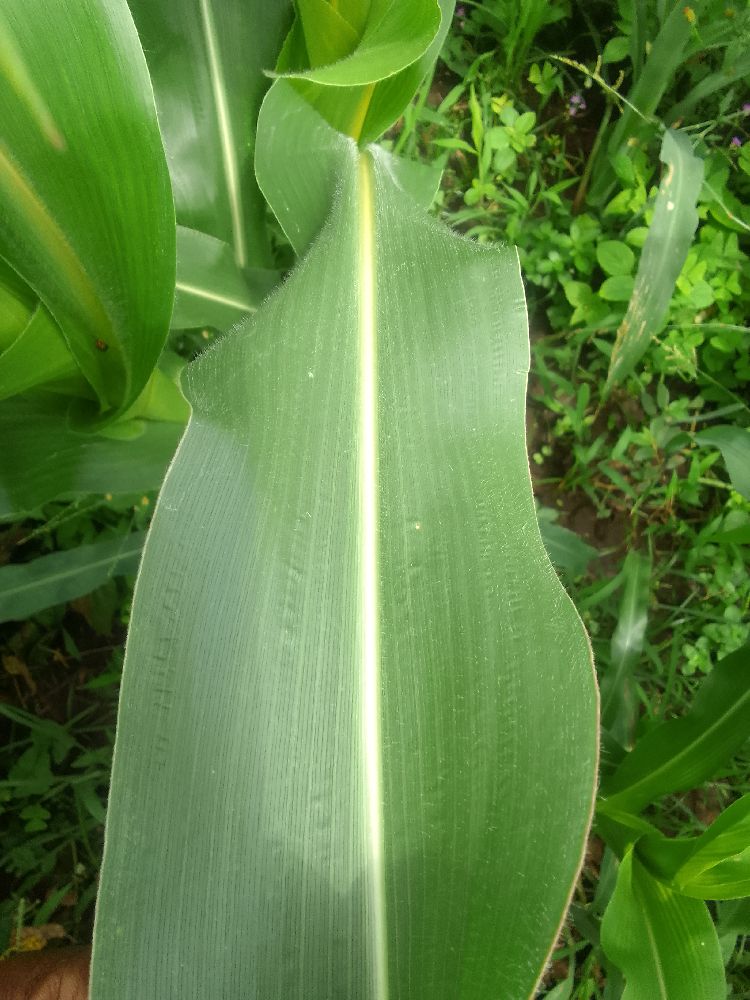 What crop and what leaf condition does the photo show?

maize, healthy
